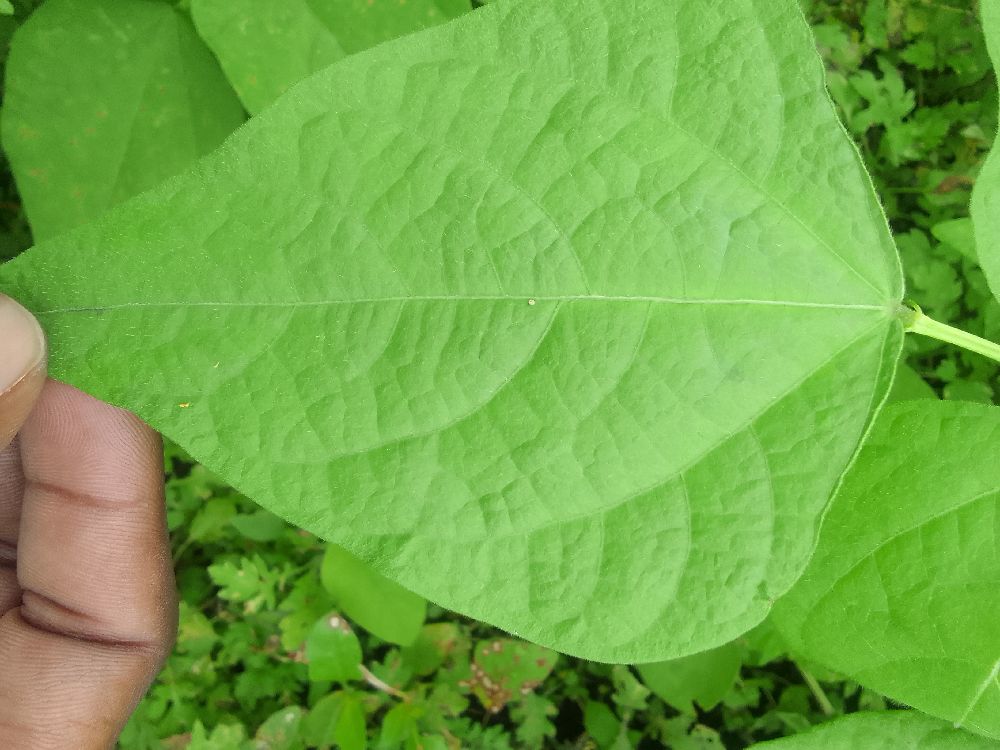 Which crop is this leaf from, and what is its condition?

common bean, healthy
